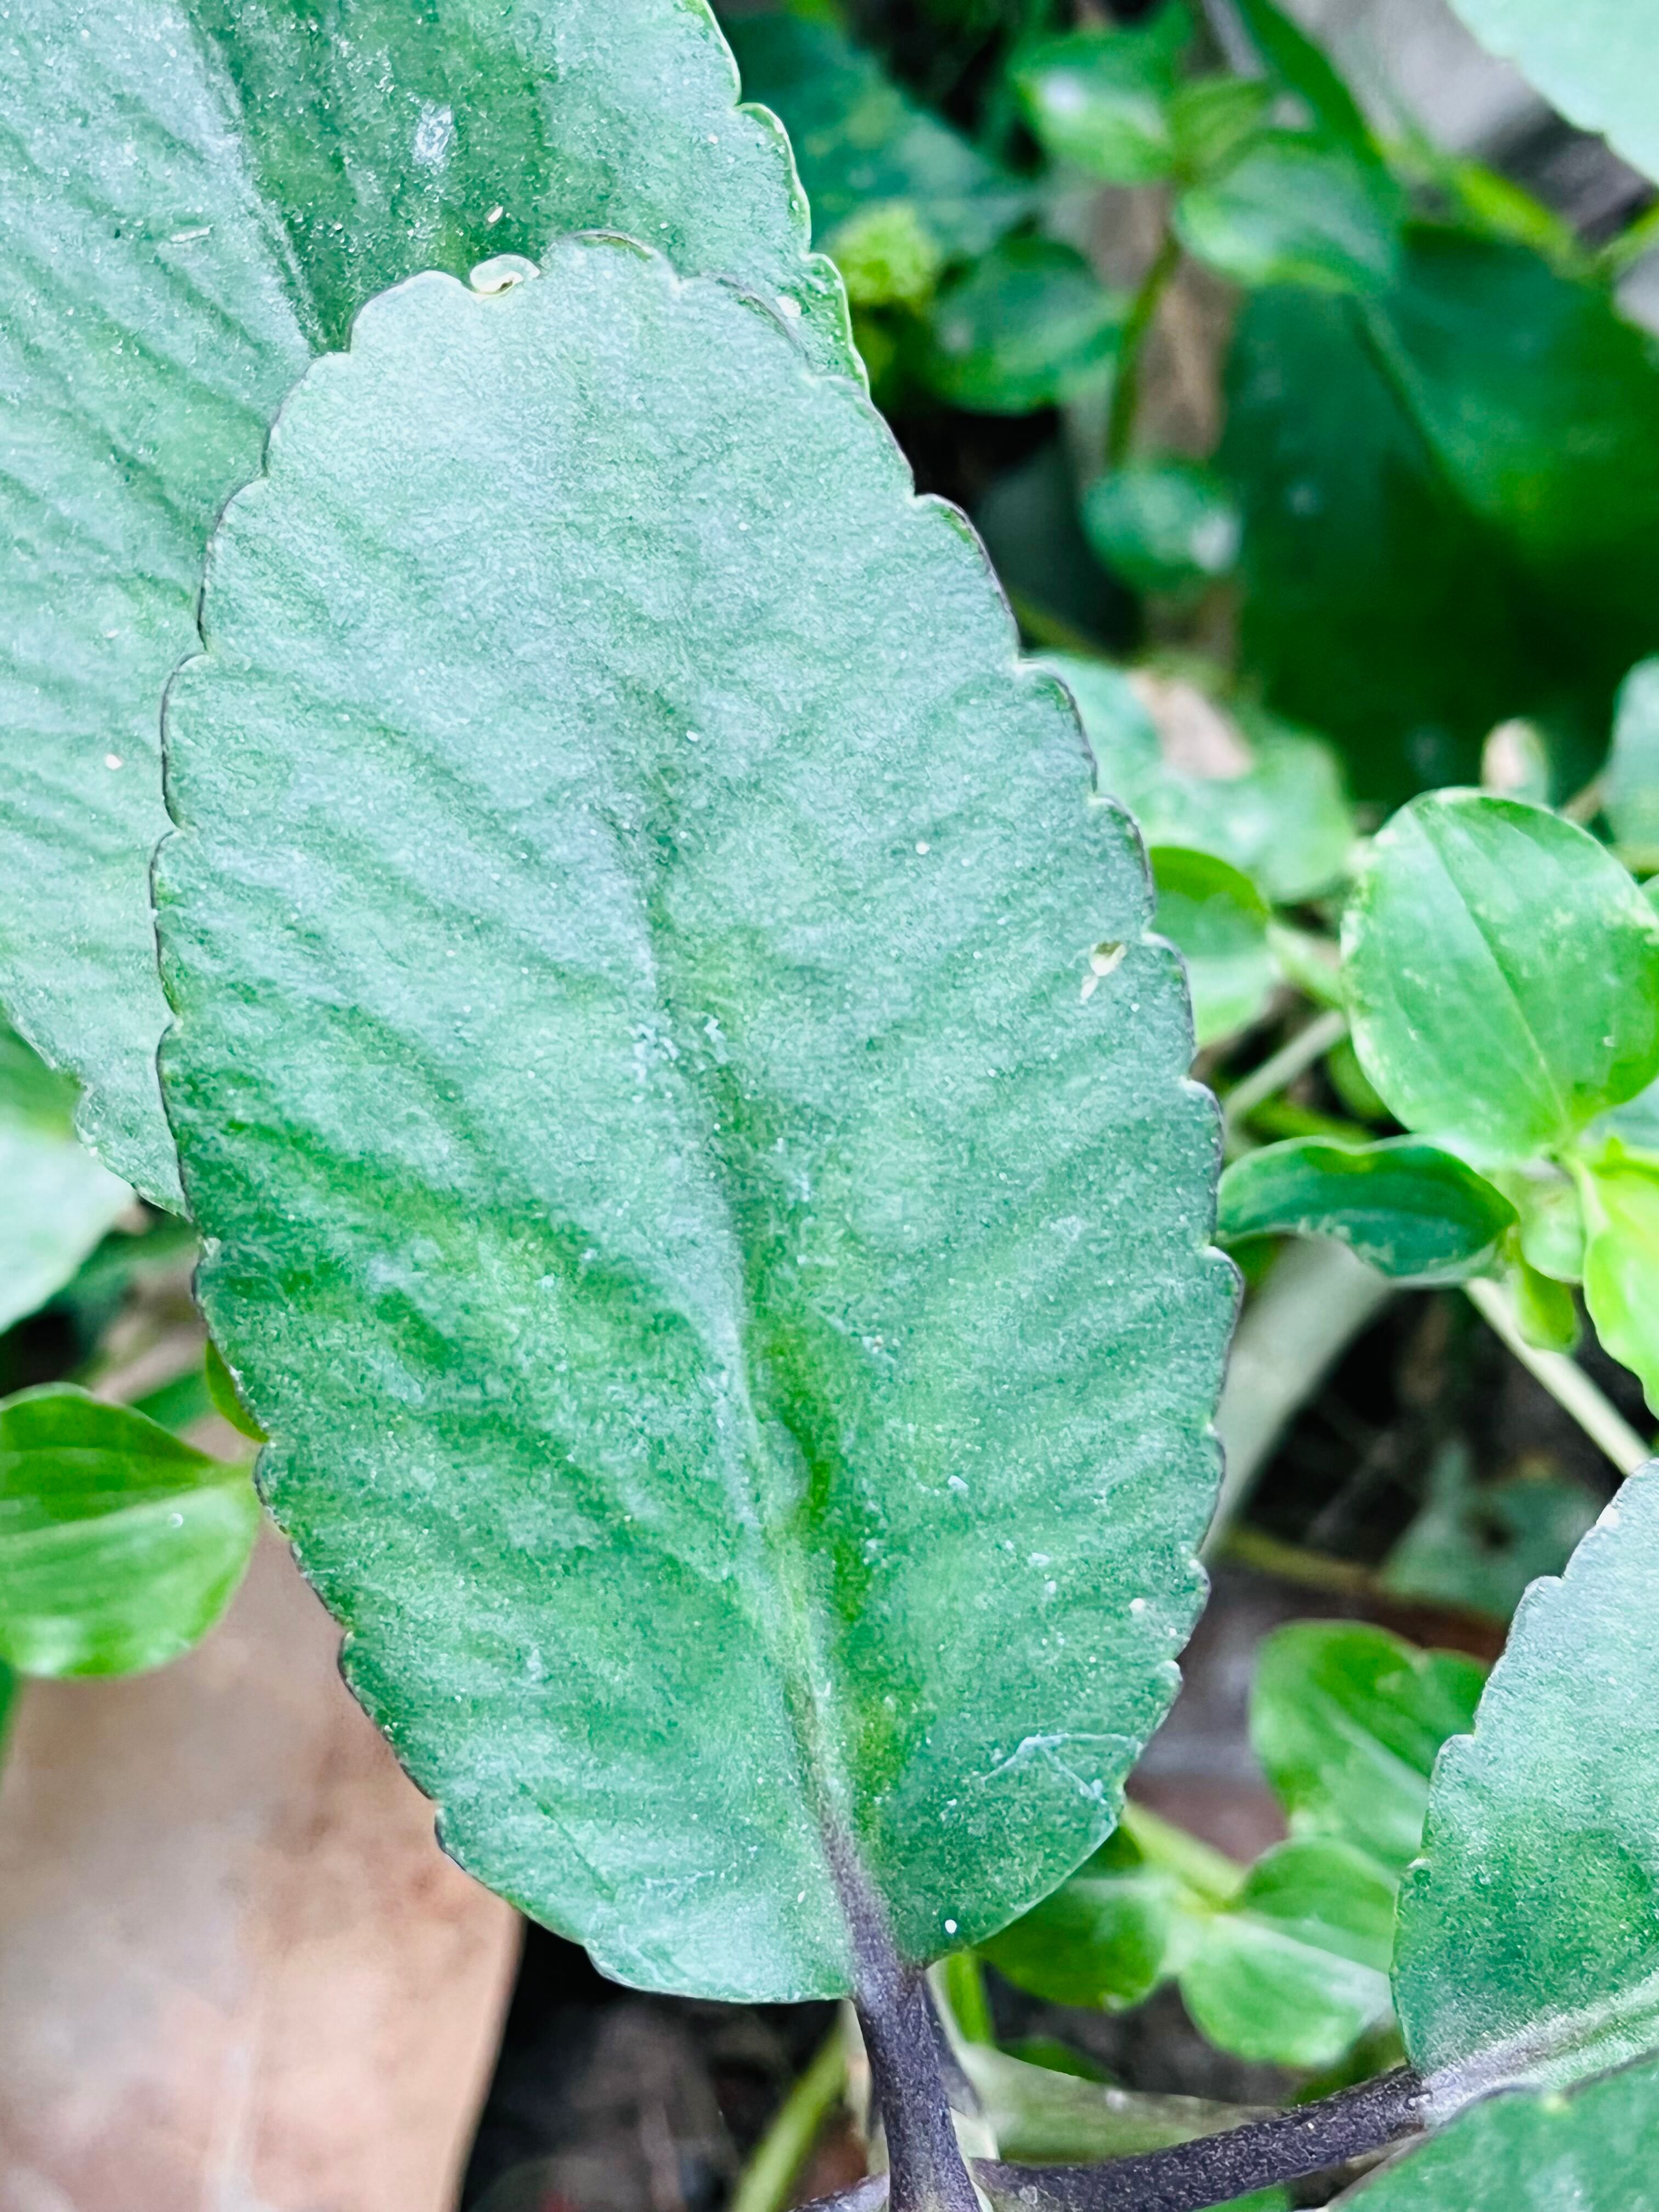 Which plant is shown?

pathorkuci
